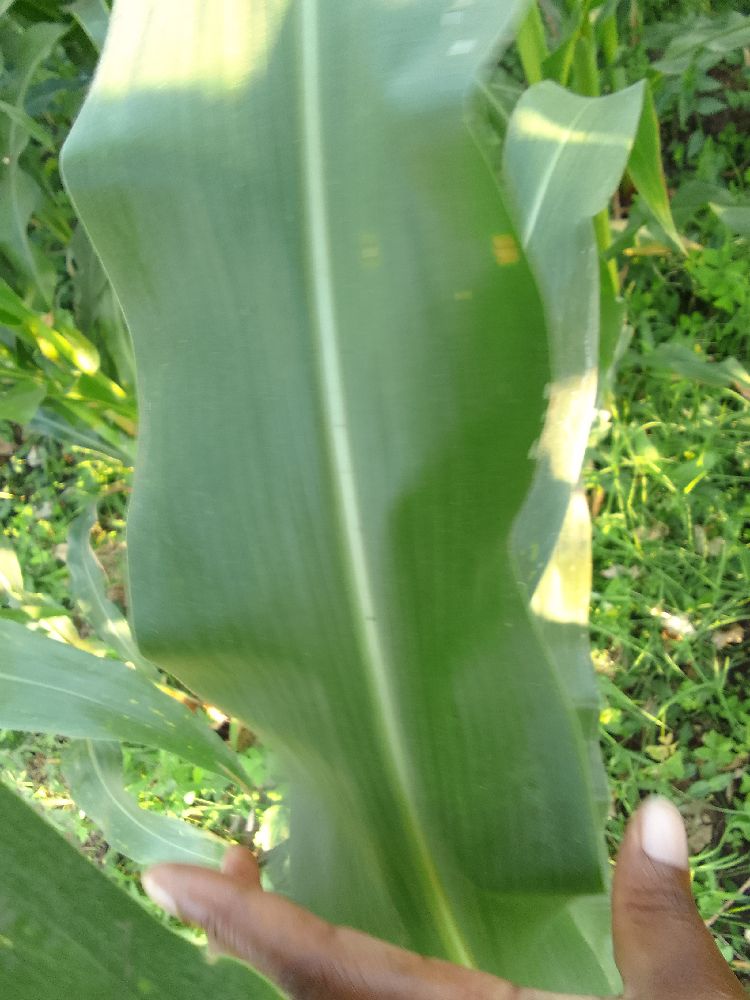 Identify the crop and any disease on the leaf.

maize, healthy
